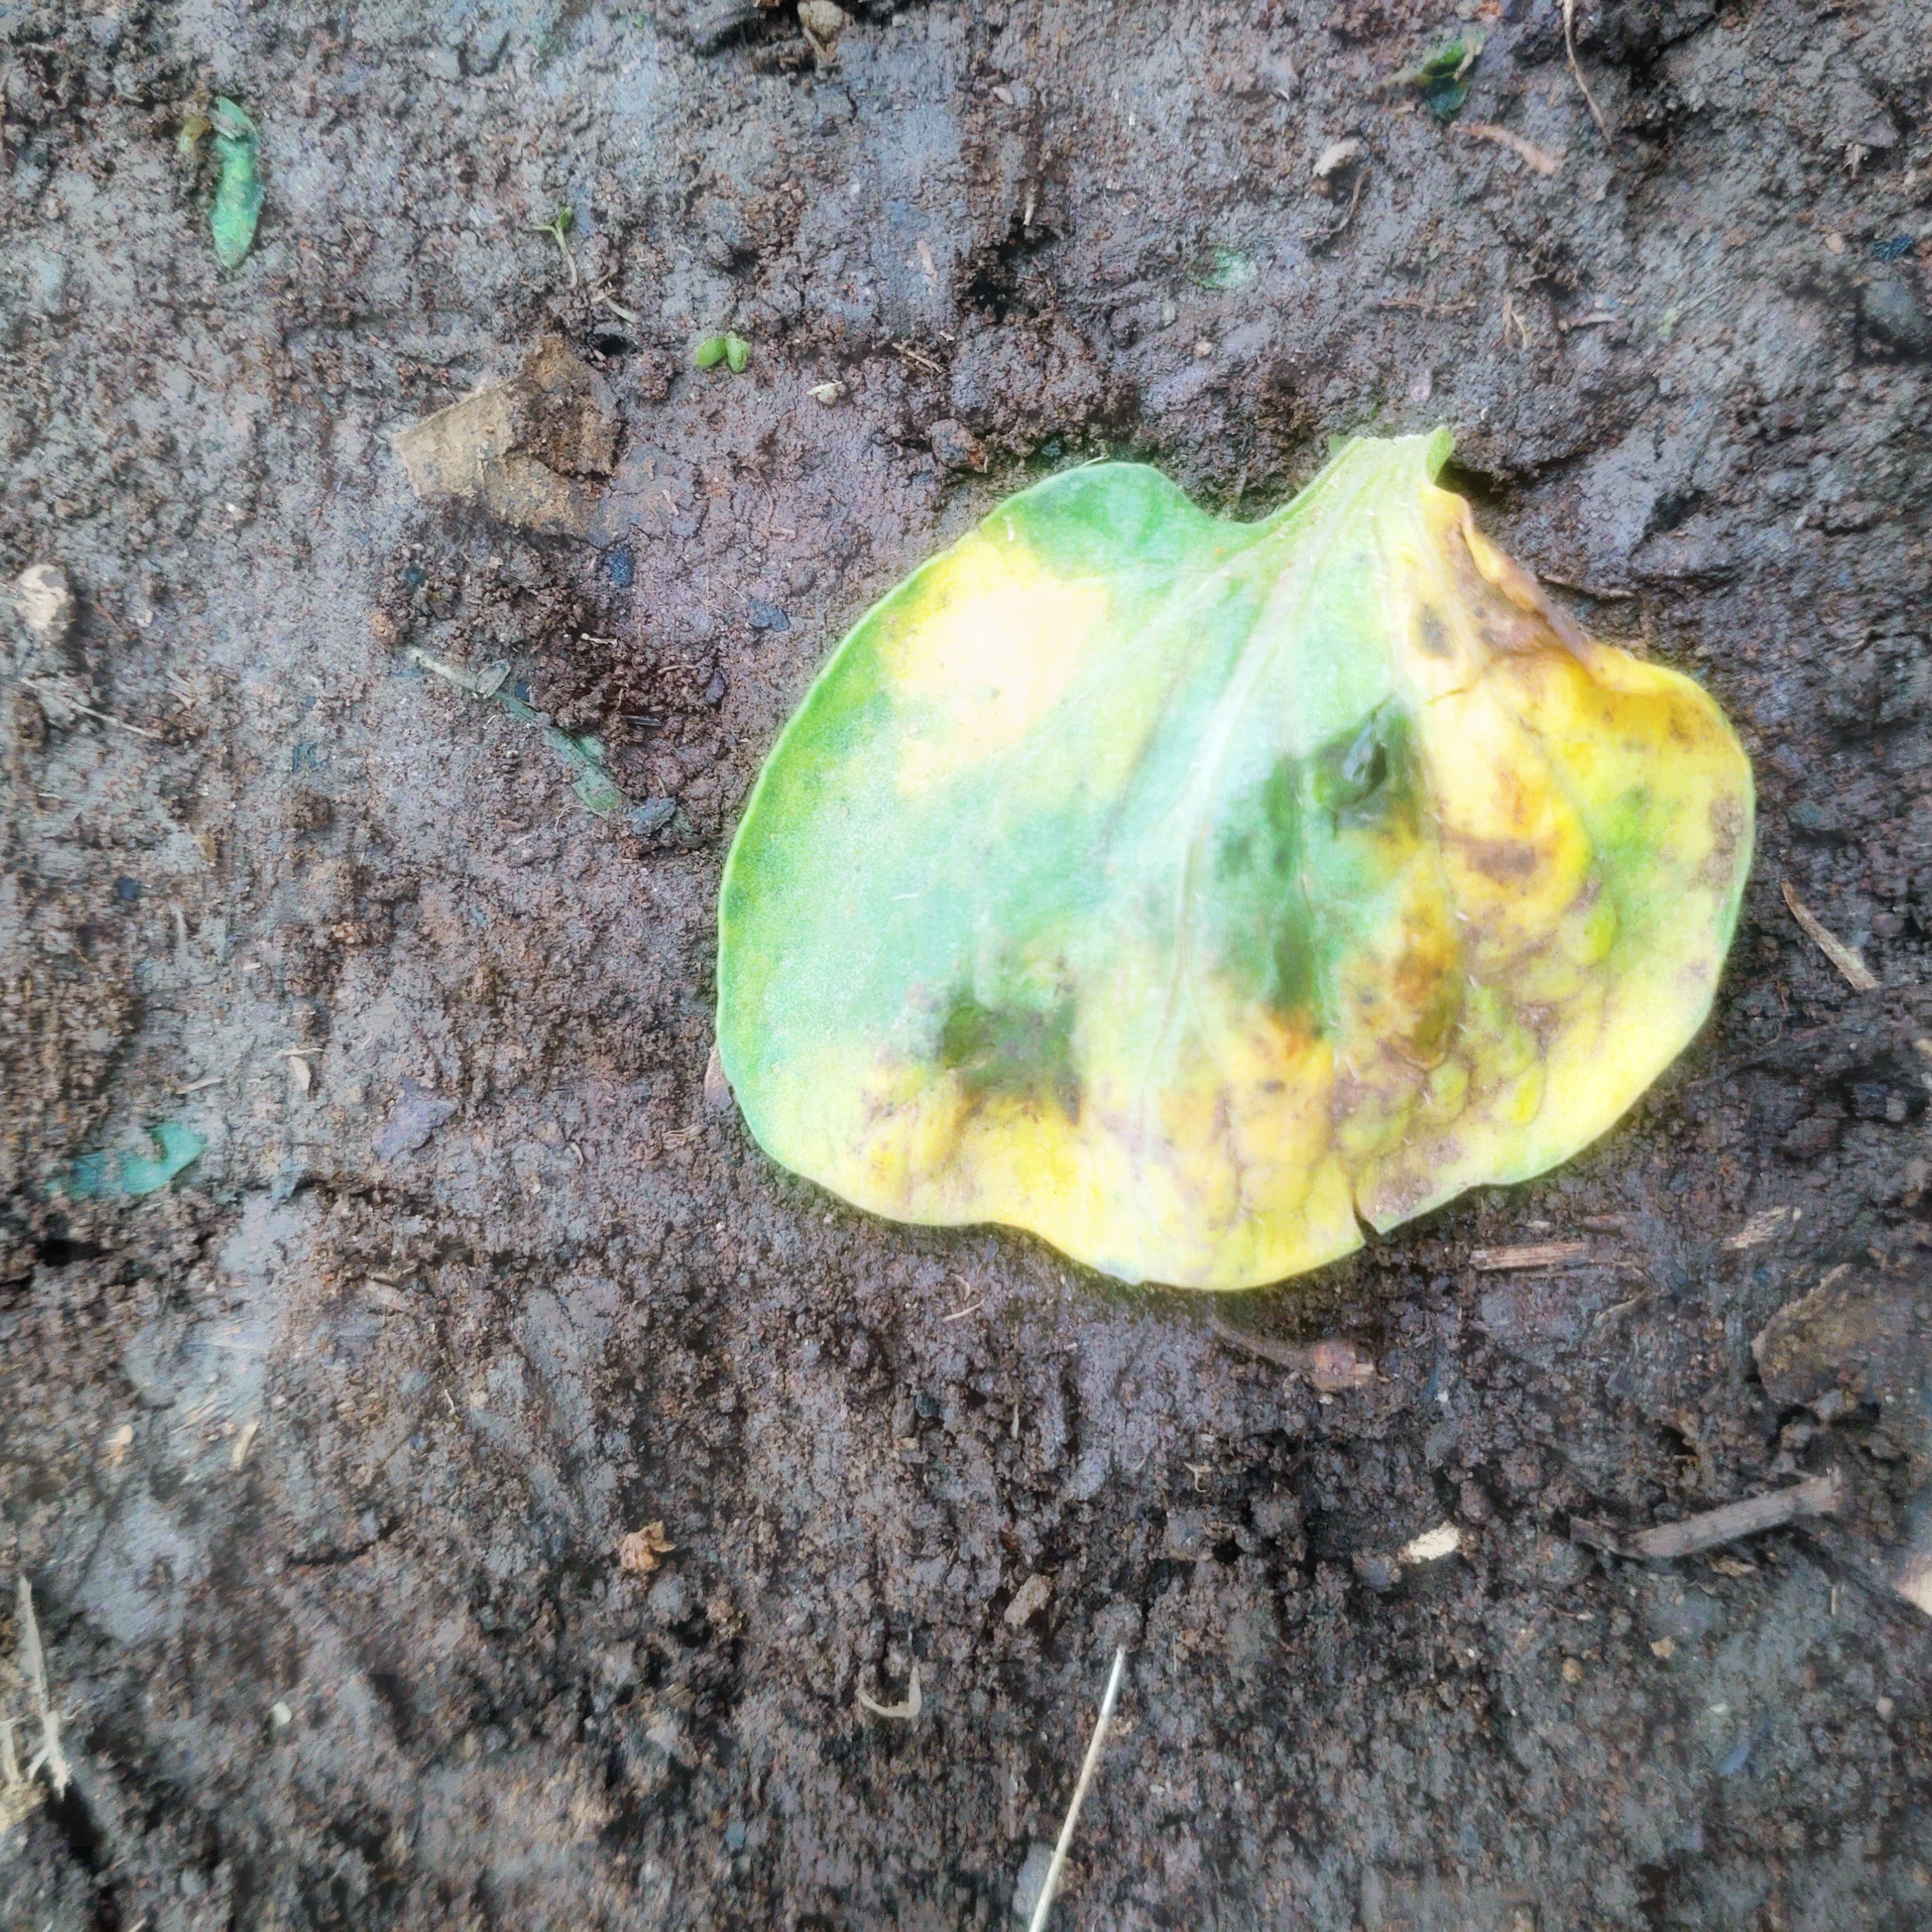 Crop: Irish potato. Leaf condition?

late blight
